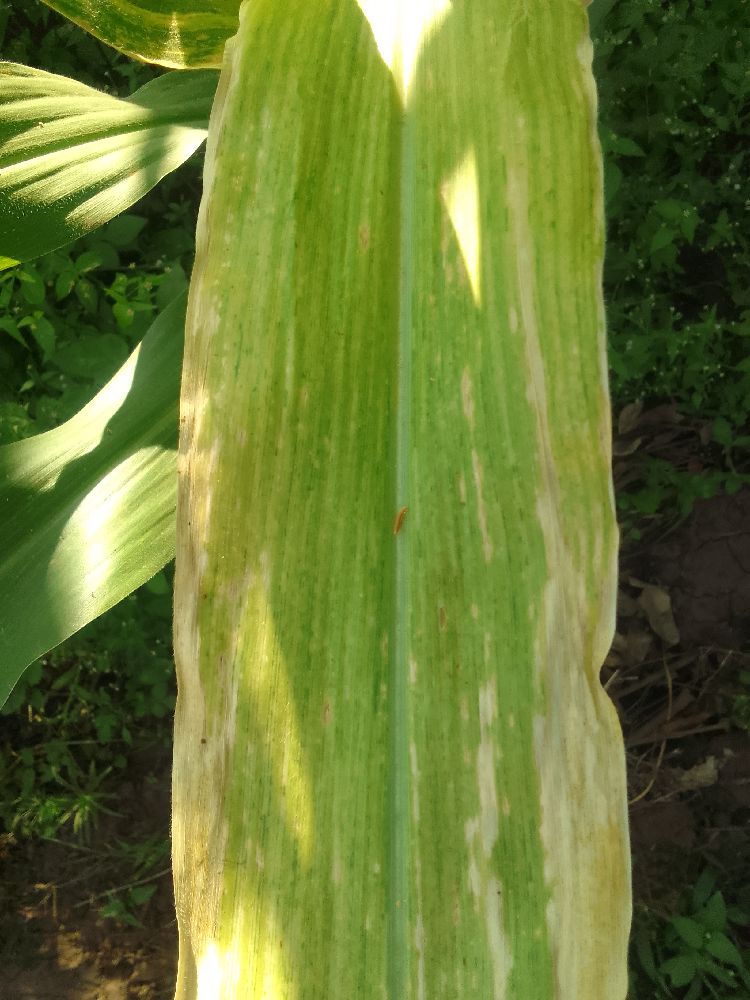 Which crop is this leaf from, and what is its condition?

maize, maize lethal necrosis
